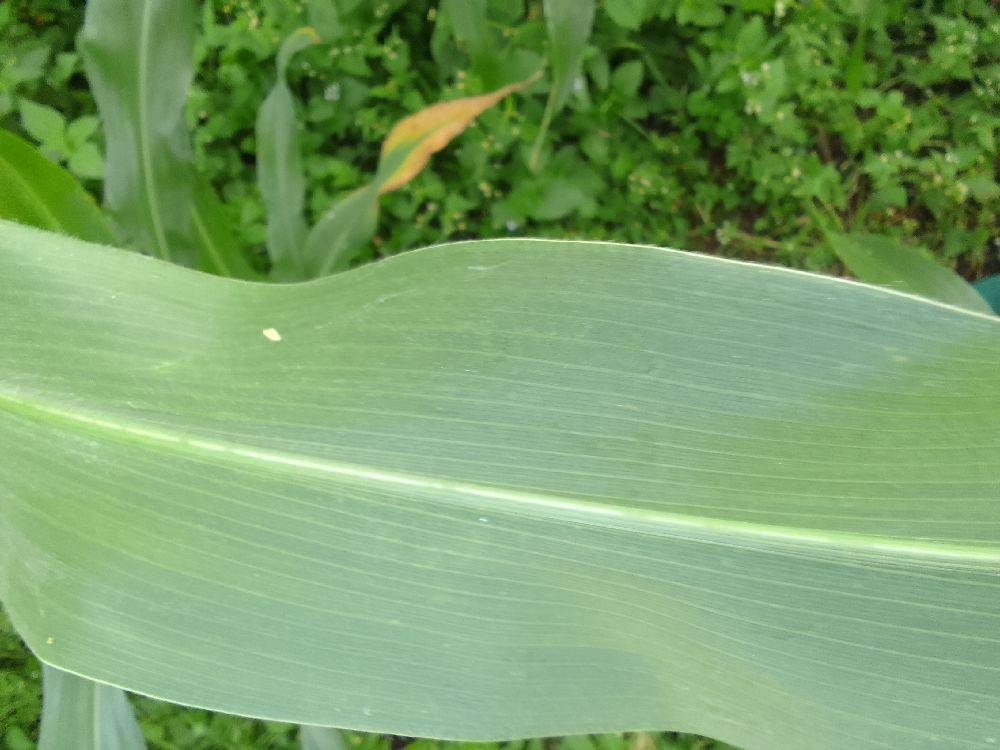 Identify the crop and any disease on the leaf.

maize, healthy
